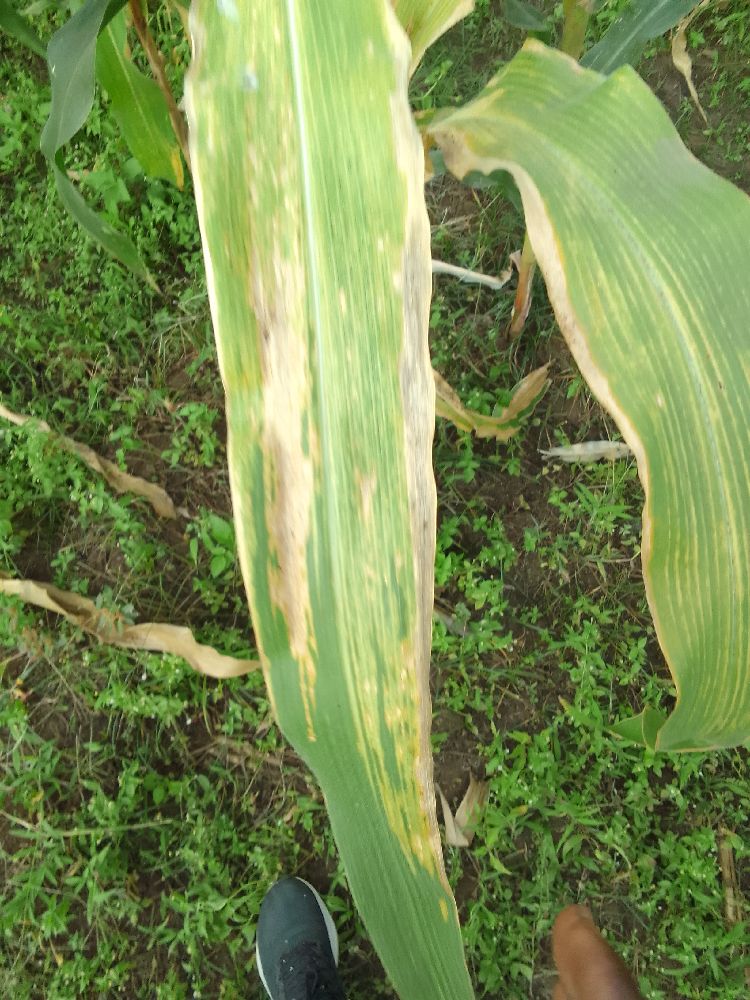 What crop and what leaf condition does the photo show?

maize, maize lethal necrosis
